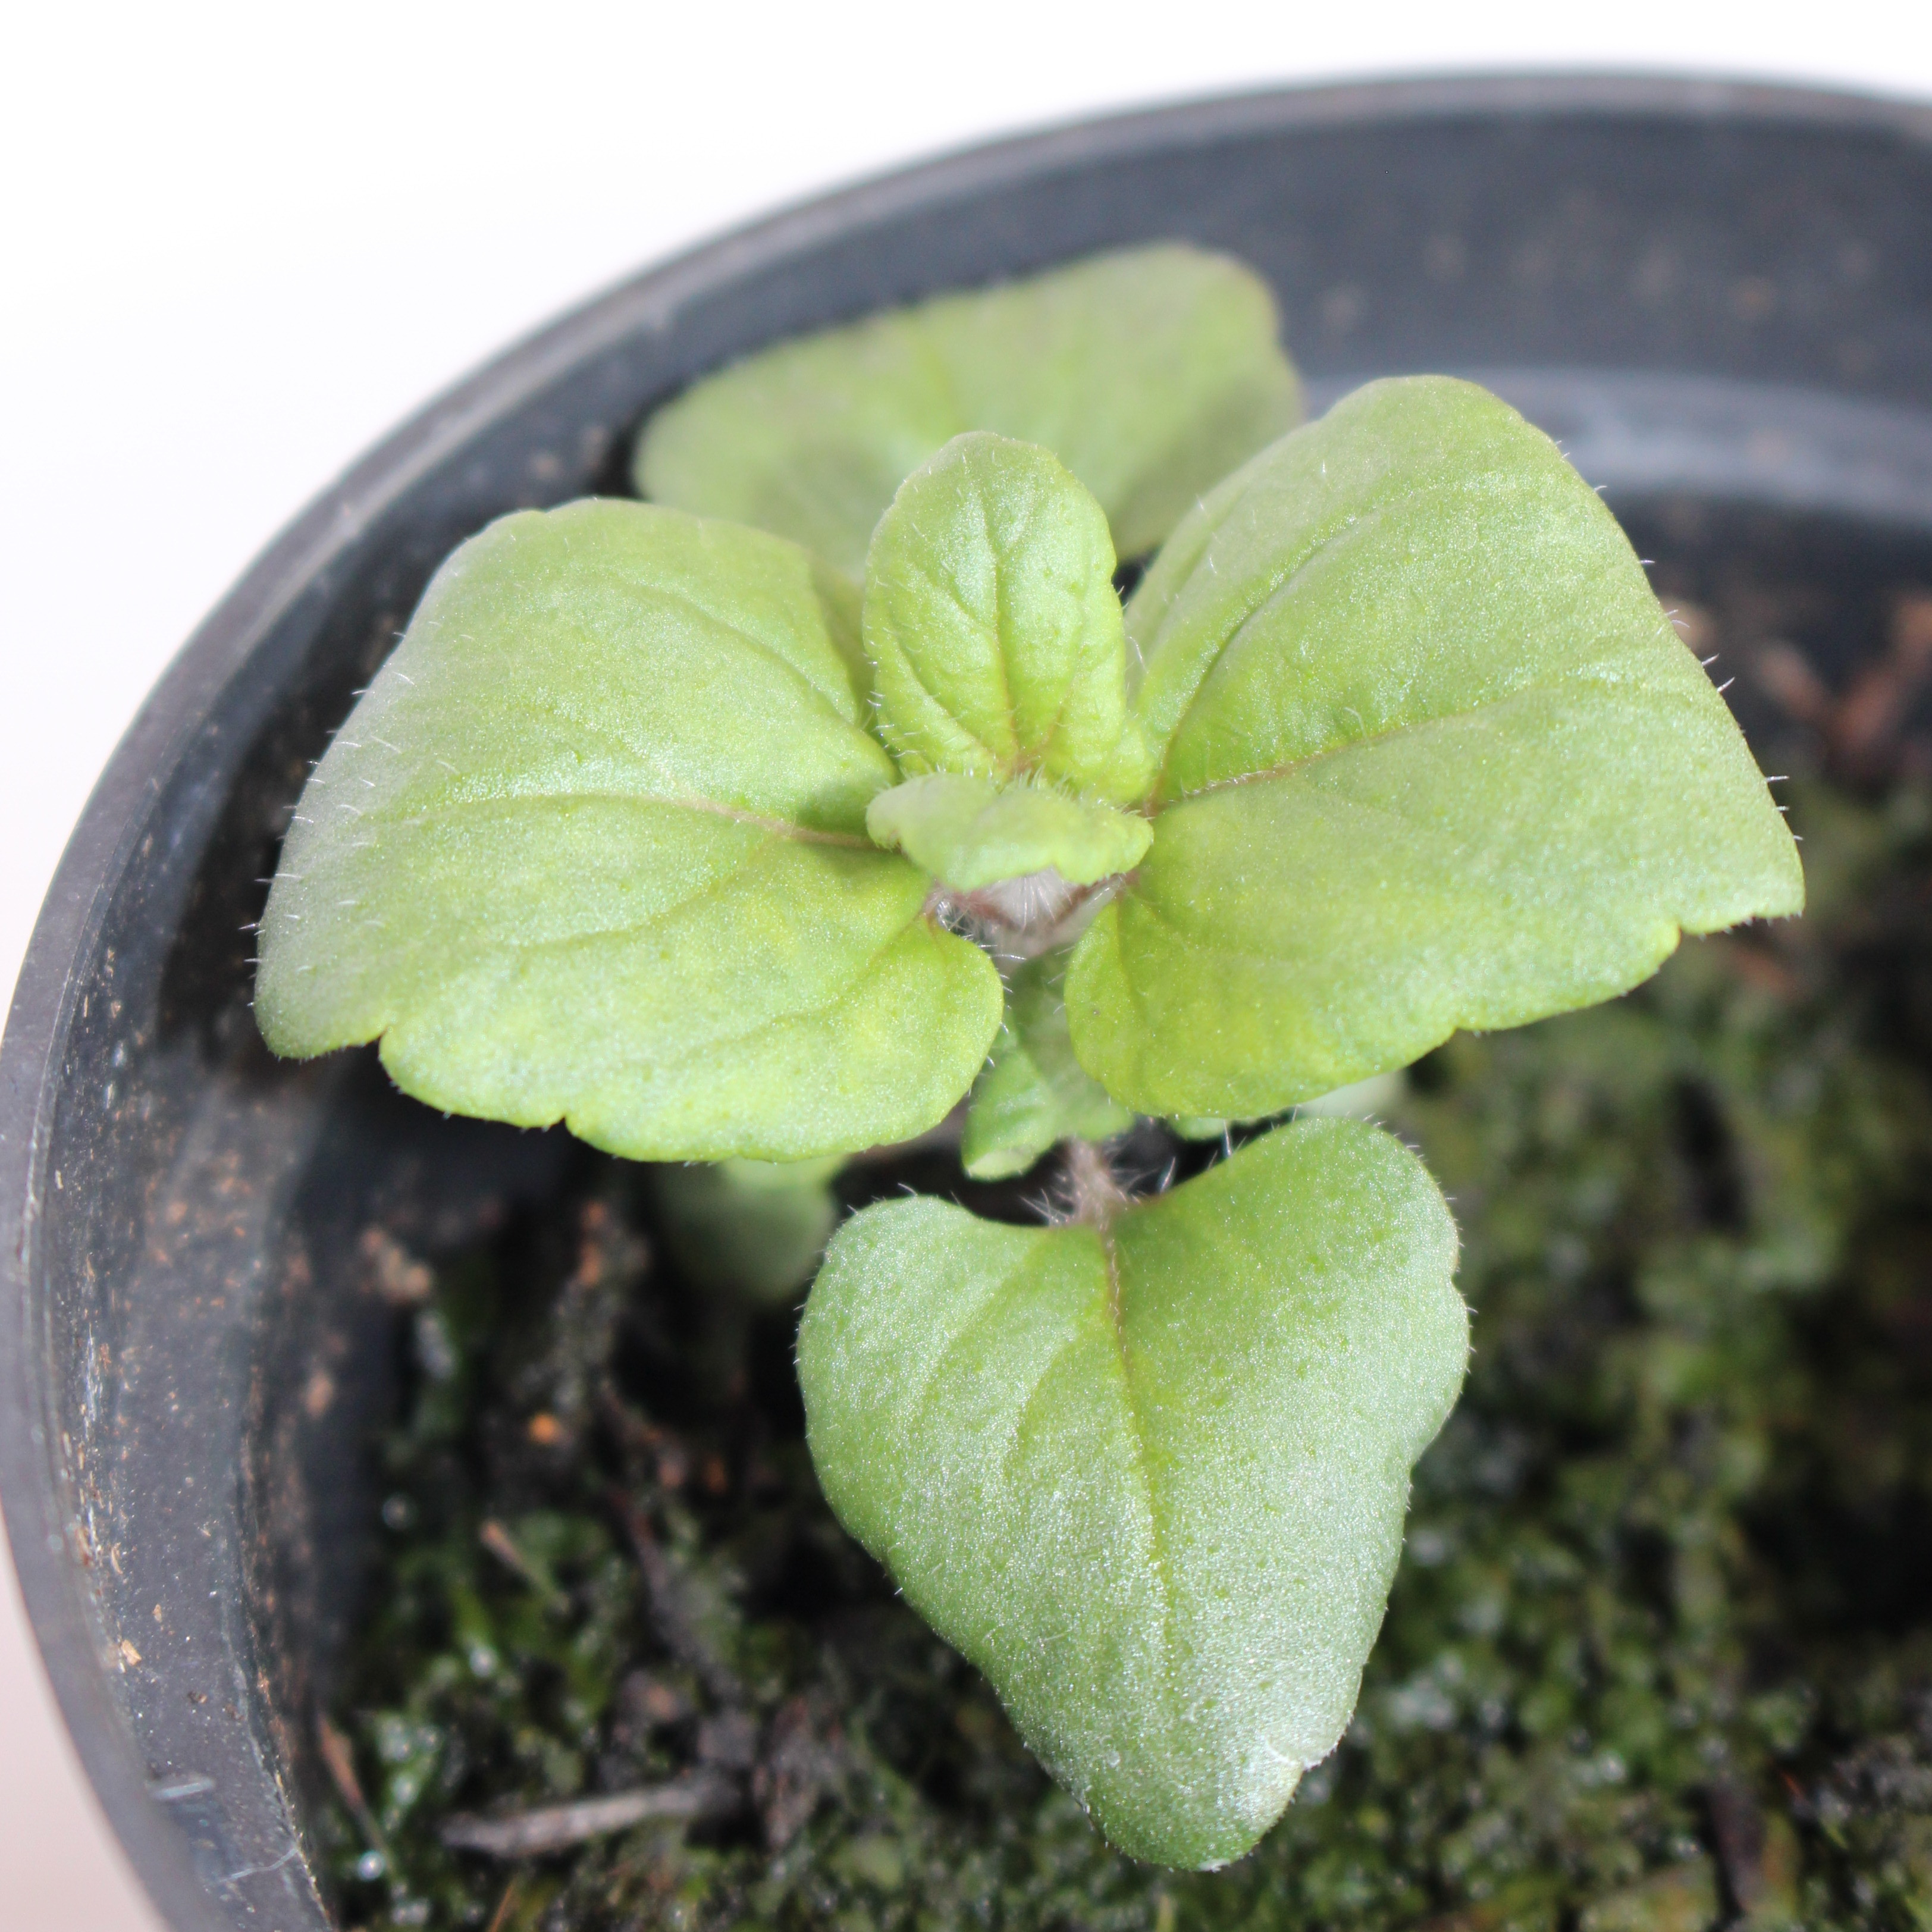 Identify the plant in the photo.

Veronica persica
